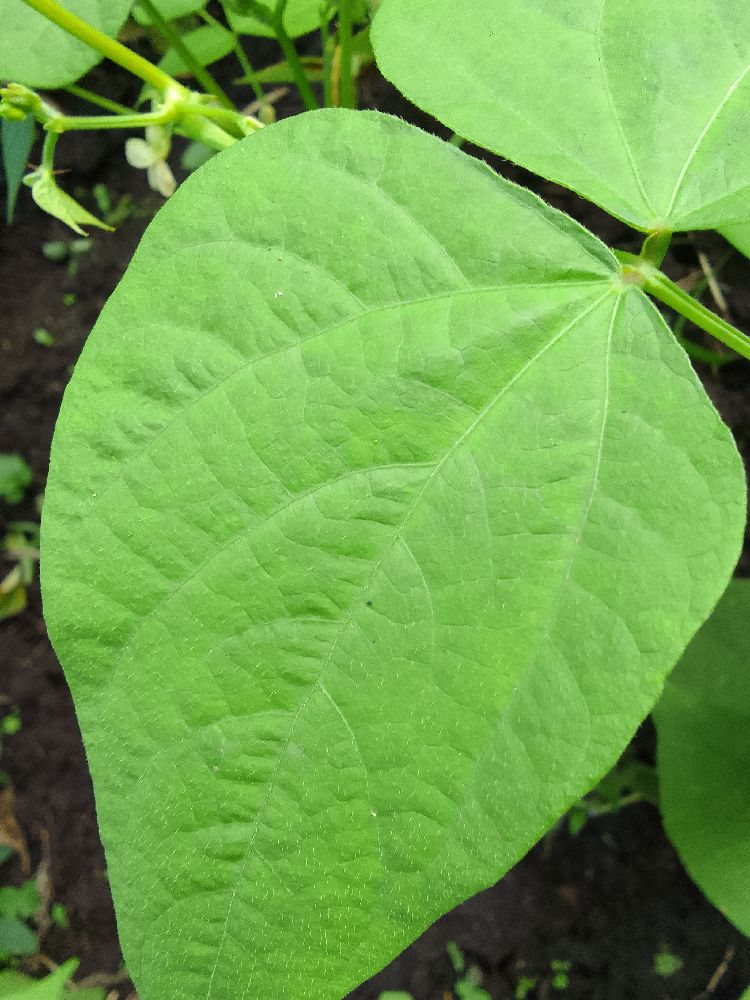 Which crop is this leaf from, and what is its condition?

common bean, healthy
